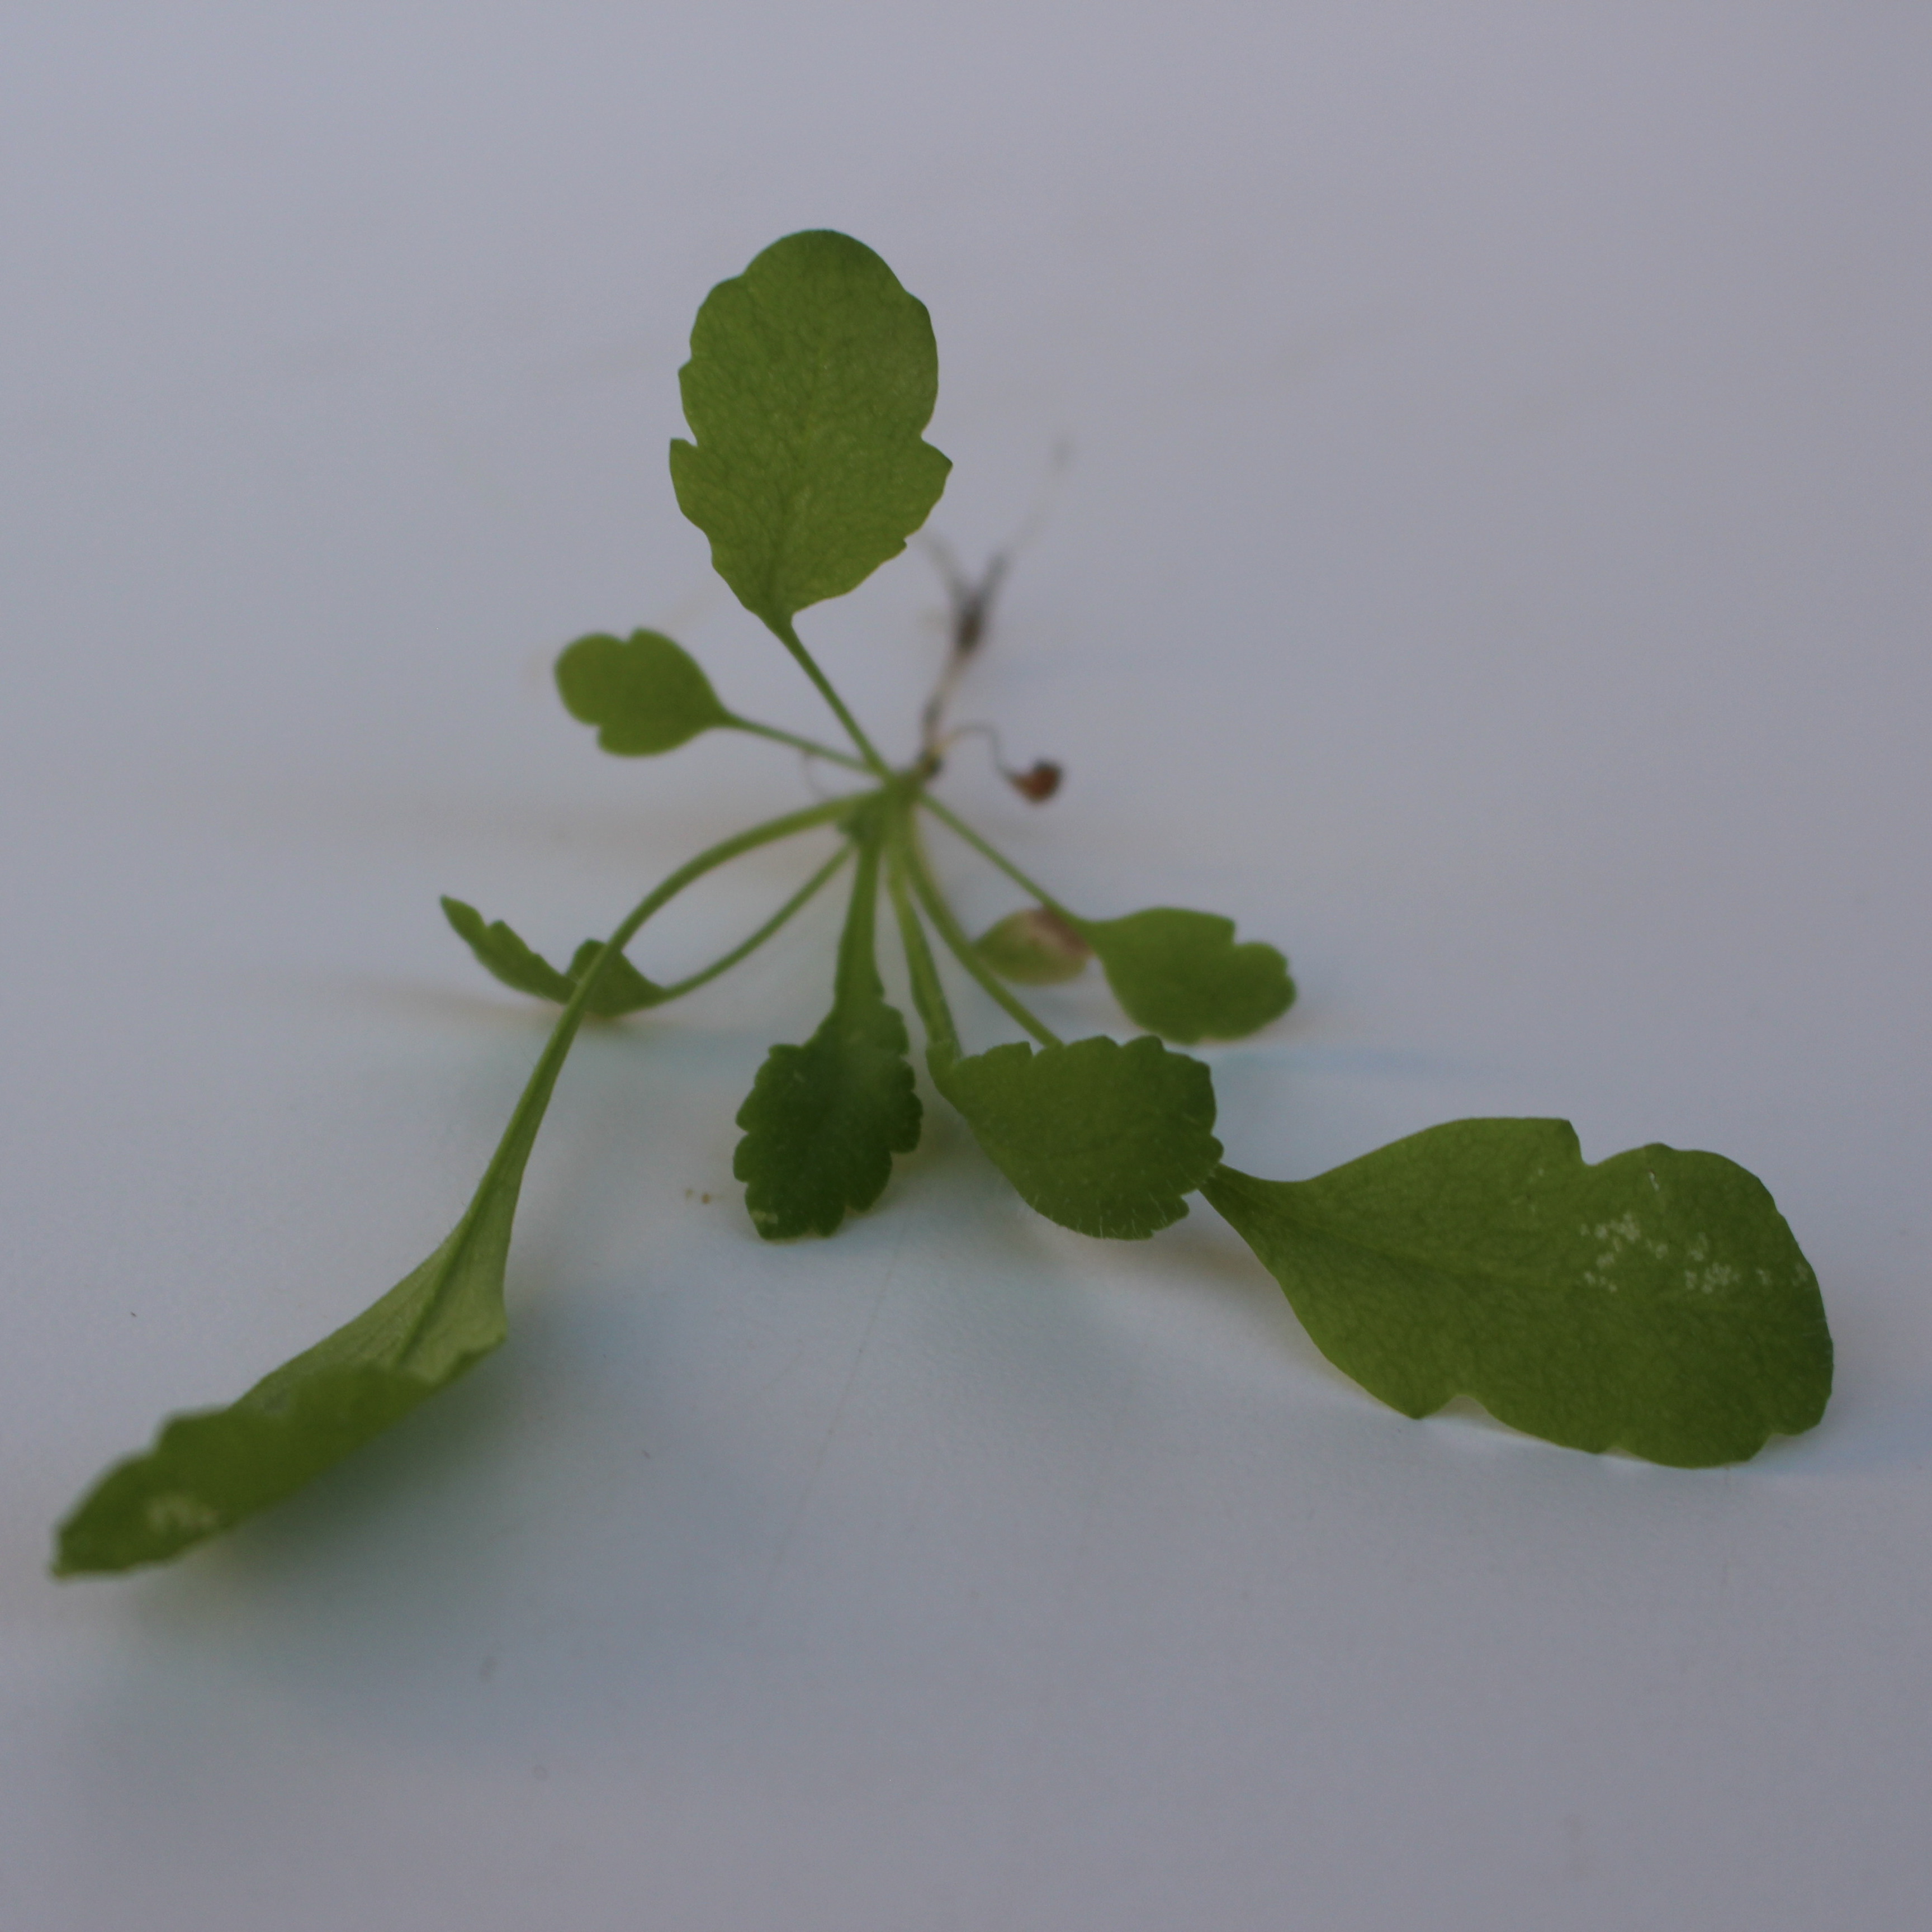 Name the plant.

Papaver rhoeas
